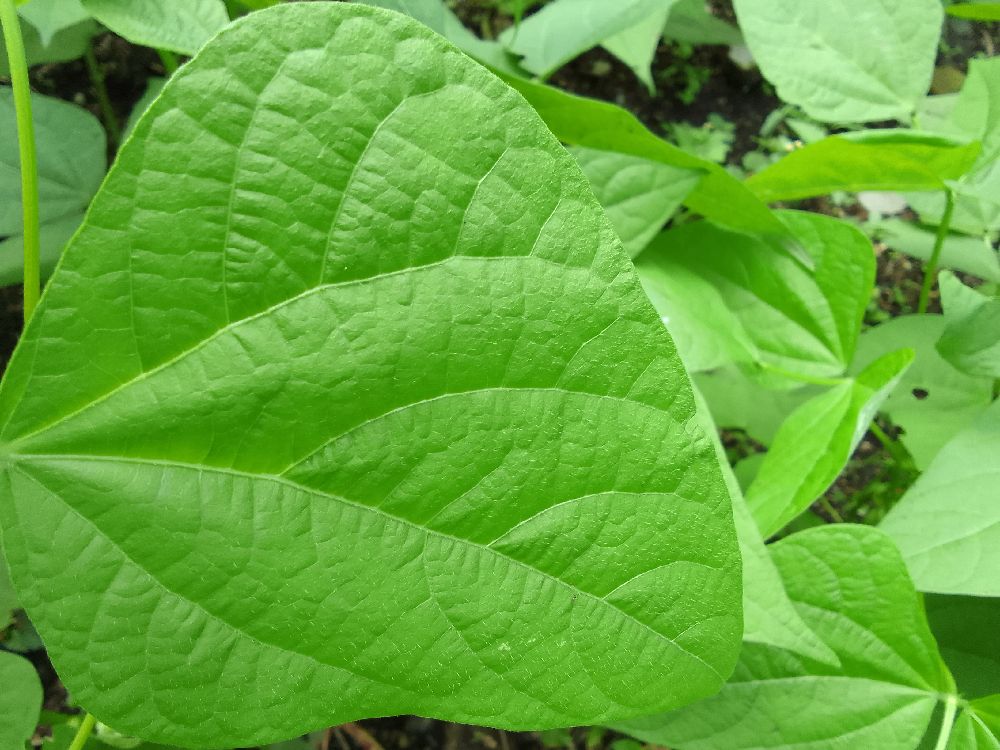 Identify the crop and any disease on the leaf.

common bean, healthy
